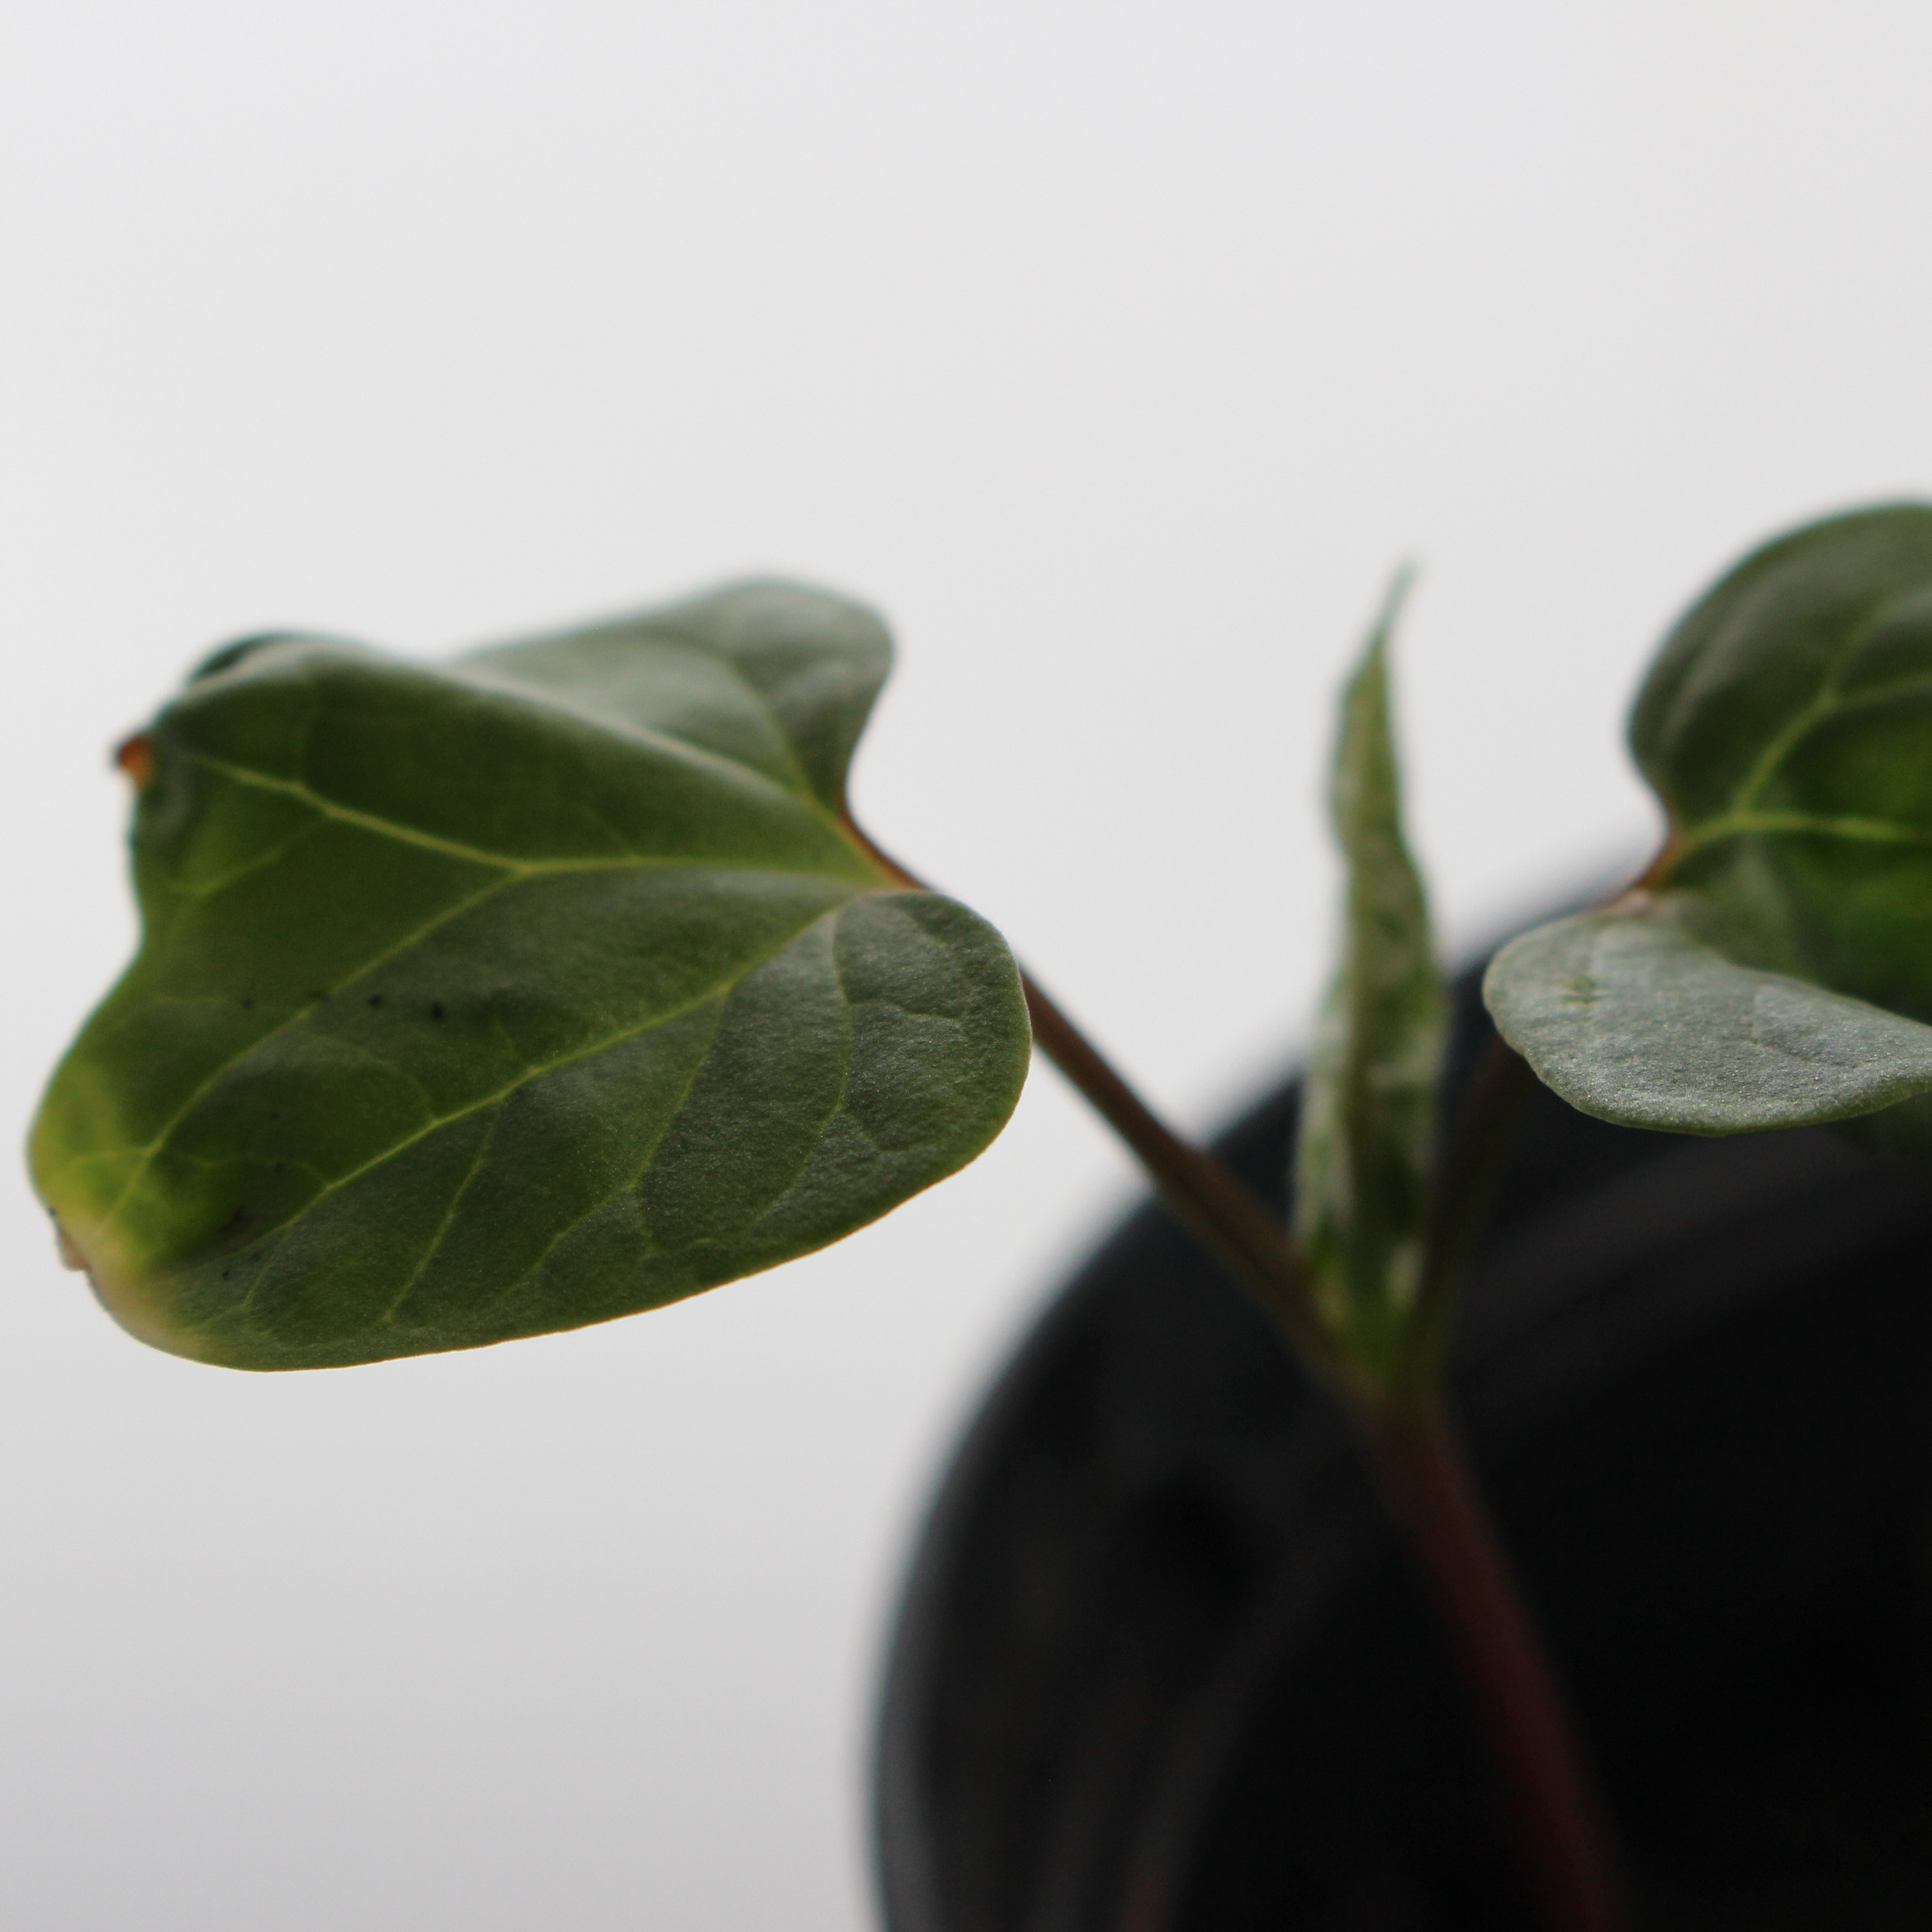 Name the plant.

Convolvulus arvensis
